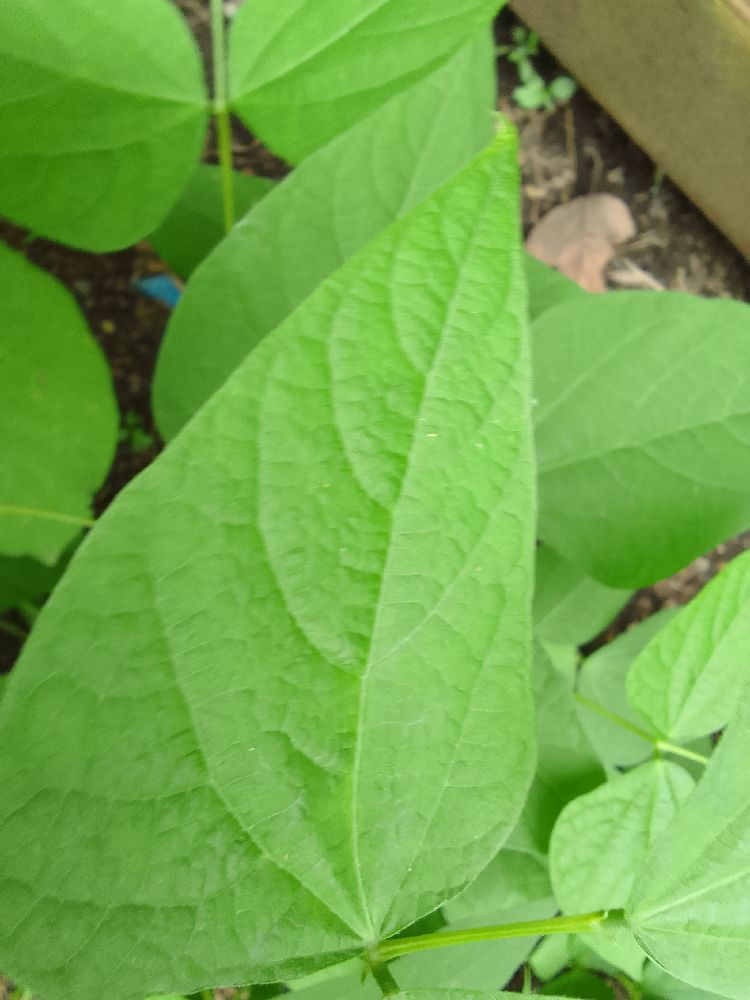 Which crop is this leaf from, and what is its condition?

common bean, healthy
